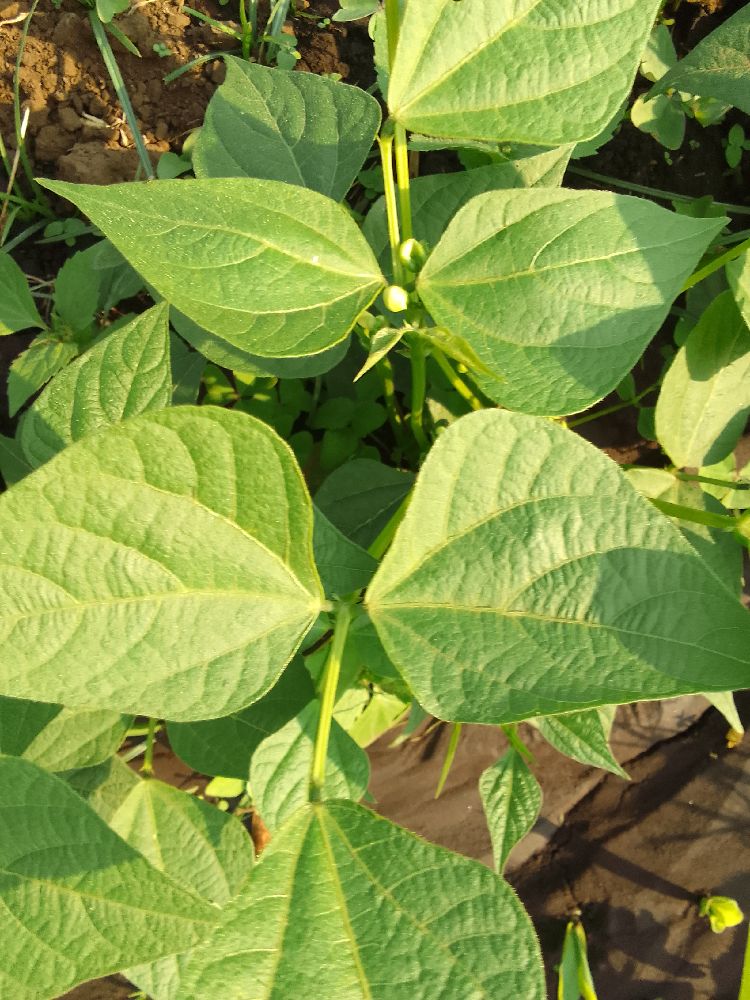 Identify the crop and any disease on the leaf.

common bean, healthy
